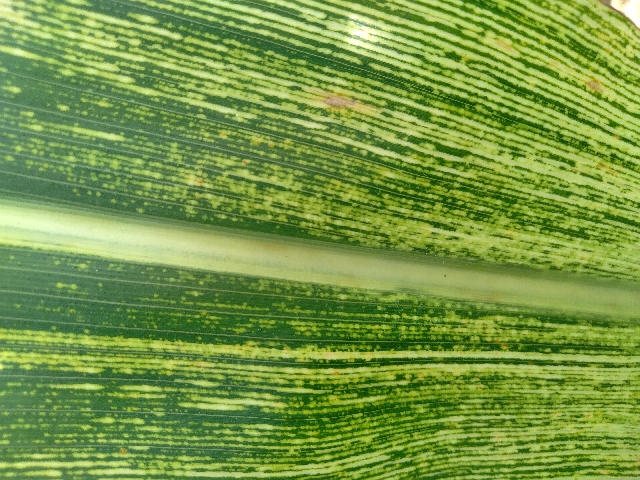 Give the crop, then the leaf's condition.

maize, maize streak virus
